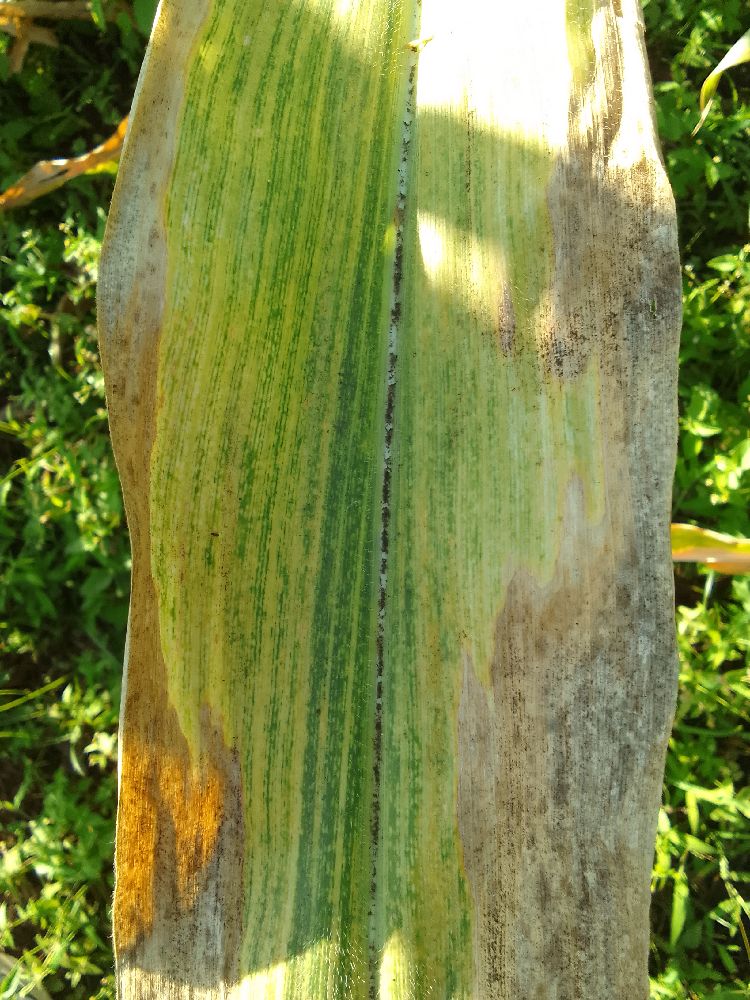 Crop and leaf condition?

maize, maize lethal necrosis
